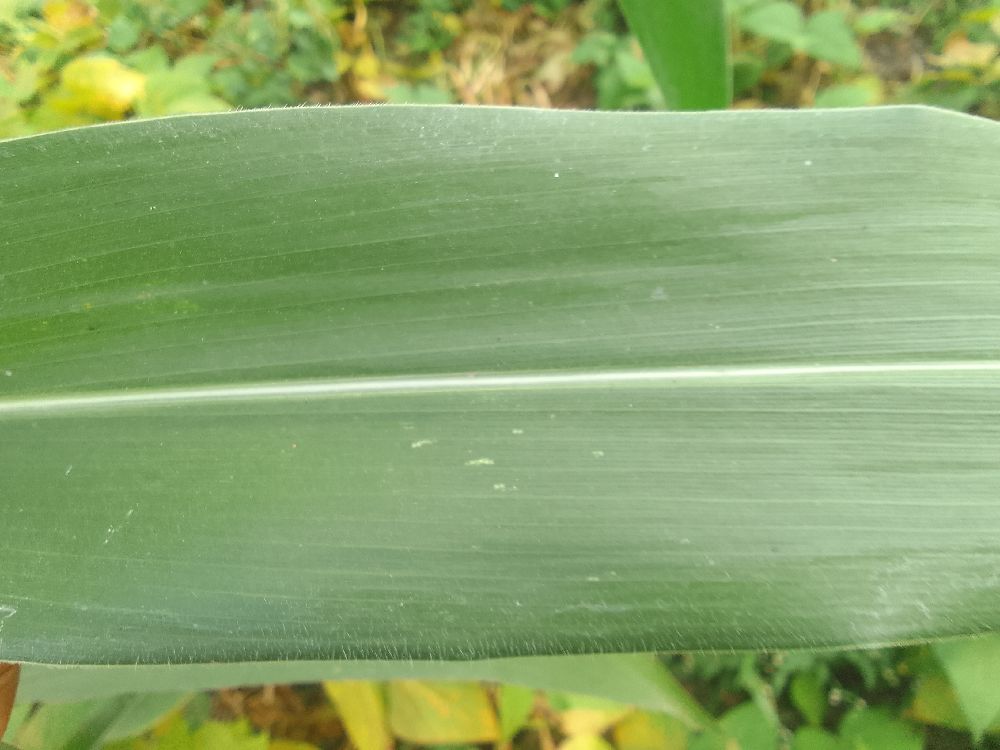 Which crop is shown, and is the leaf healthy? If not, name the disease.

maize, healthy
